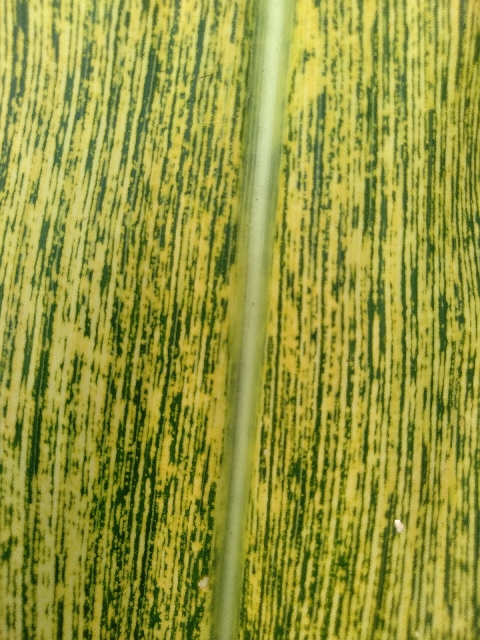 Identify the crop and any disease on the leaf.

maize, maize streak virus
